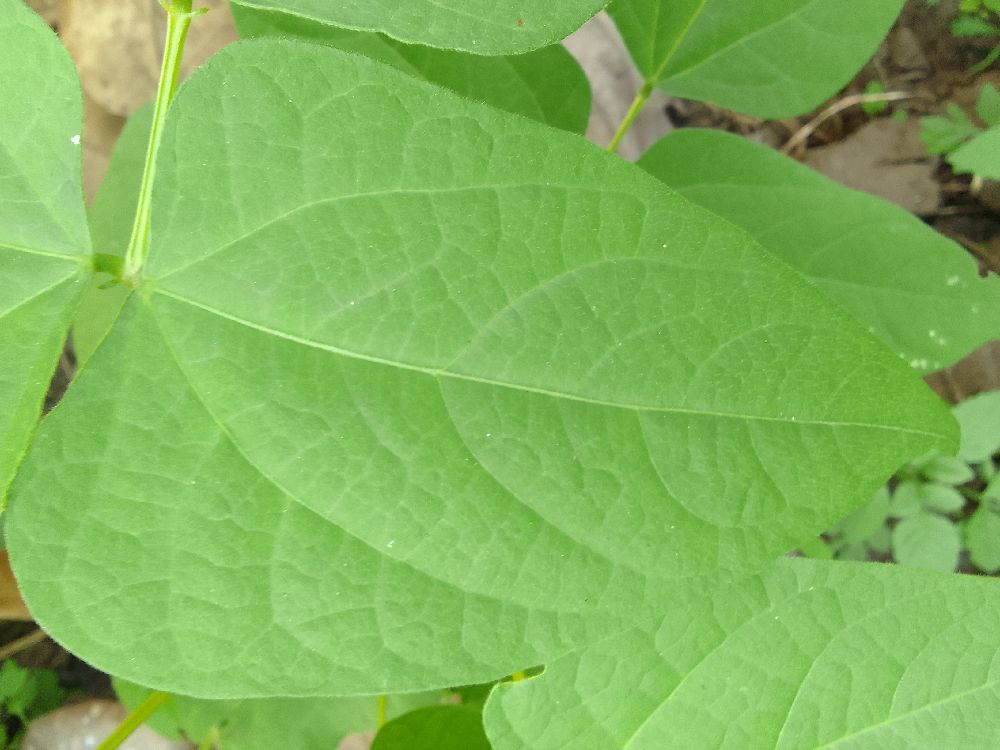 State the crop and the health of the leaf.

common bean, healthy
